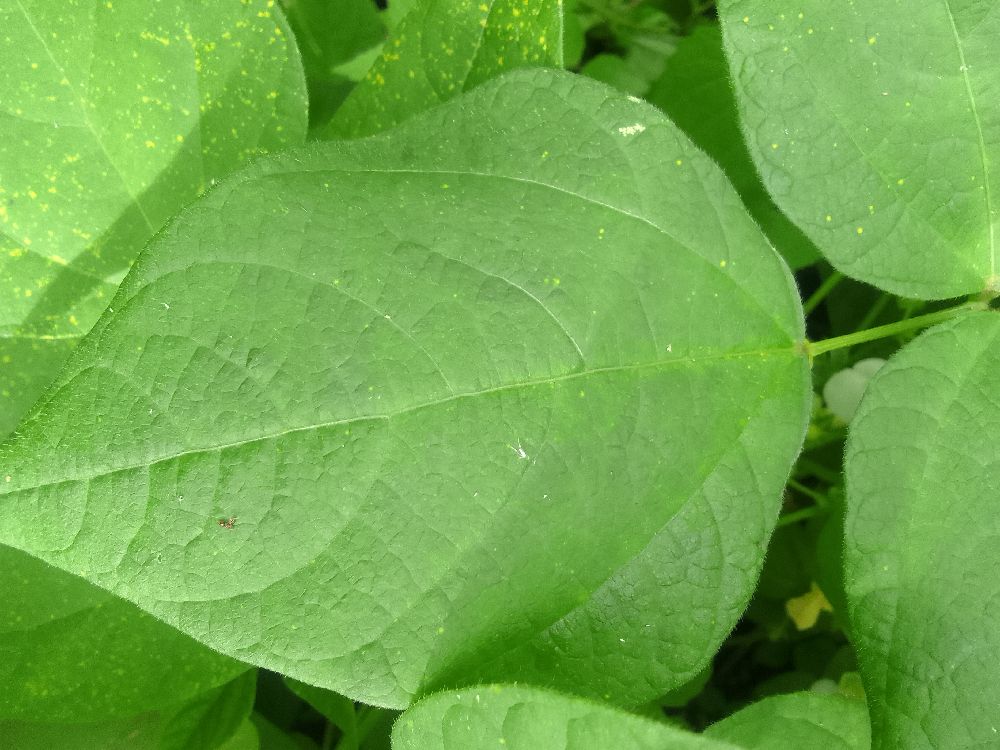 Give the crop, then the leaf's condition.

common bean, healthy
